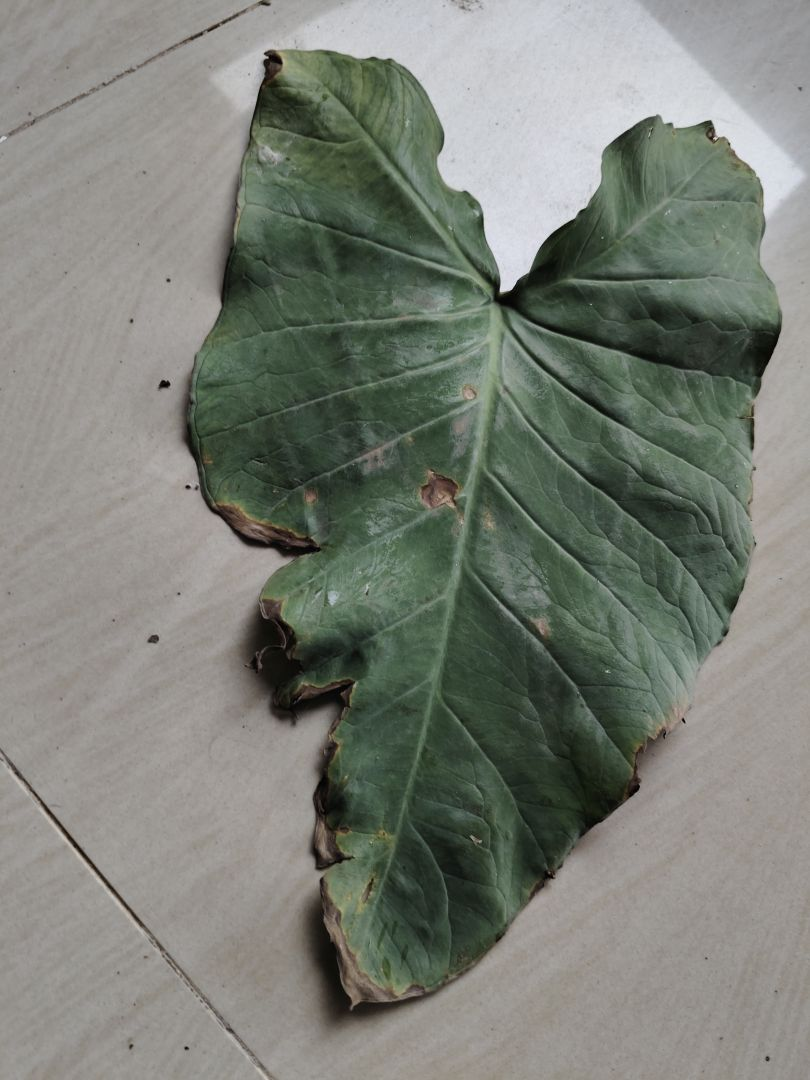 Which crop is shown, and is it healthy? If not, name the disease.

taro, leaf blight
